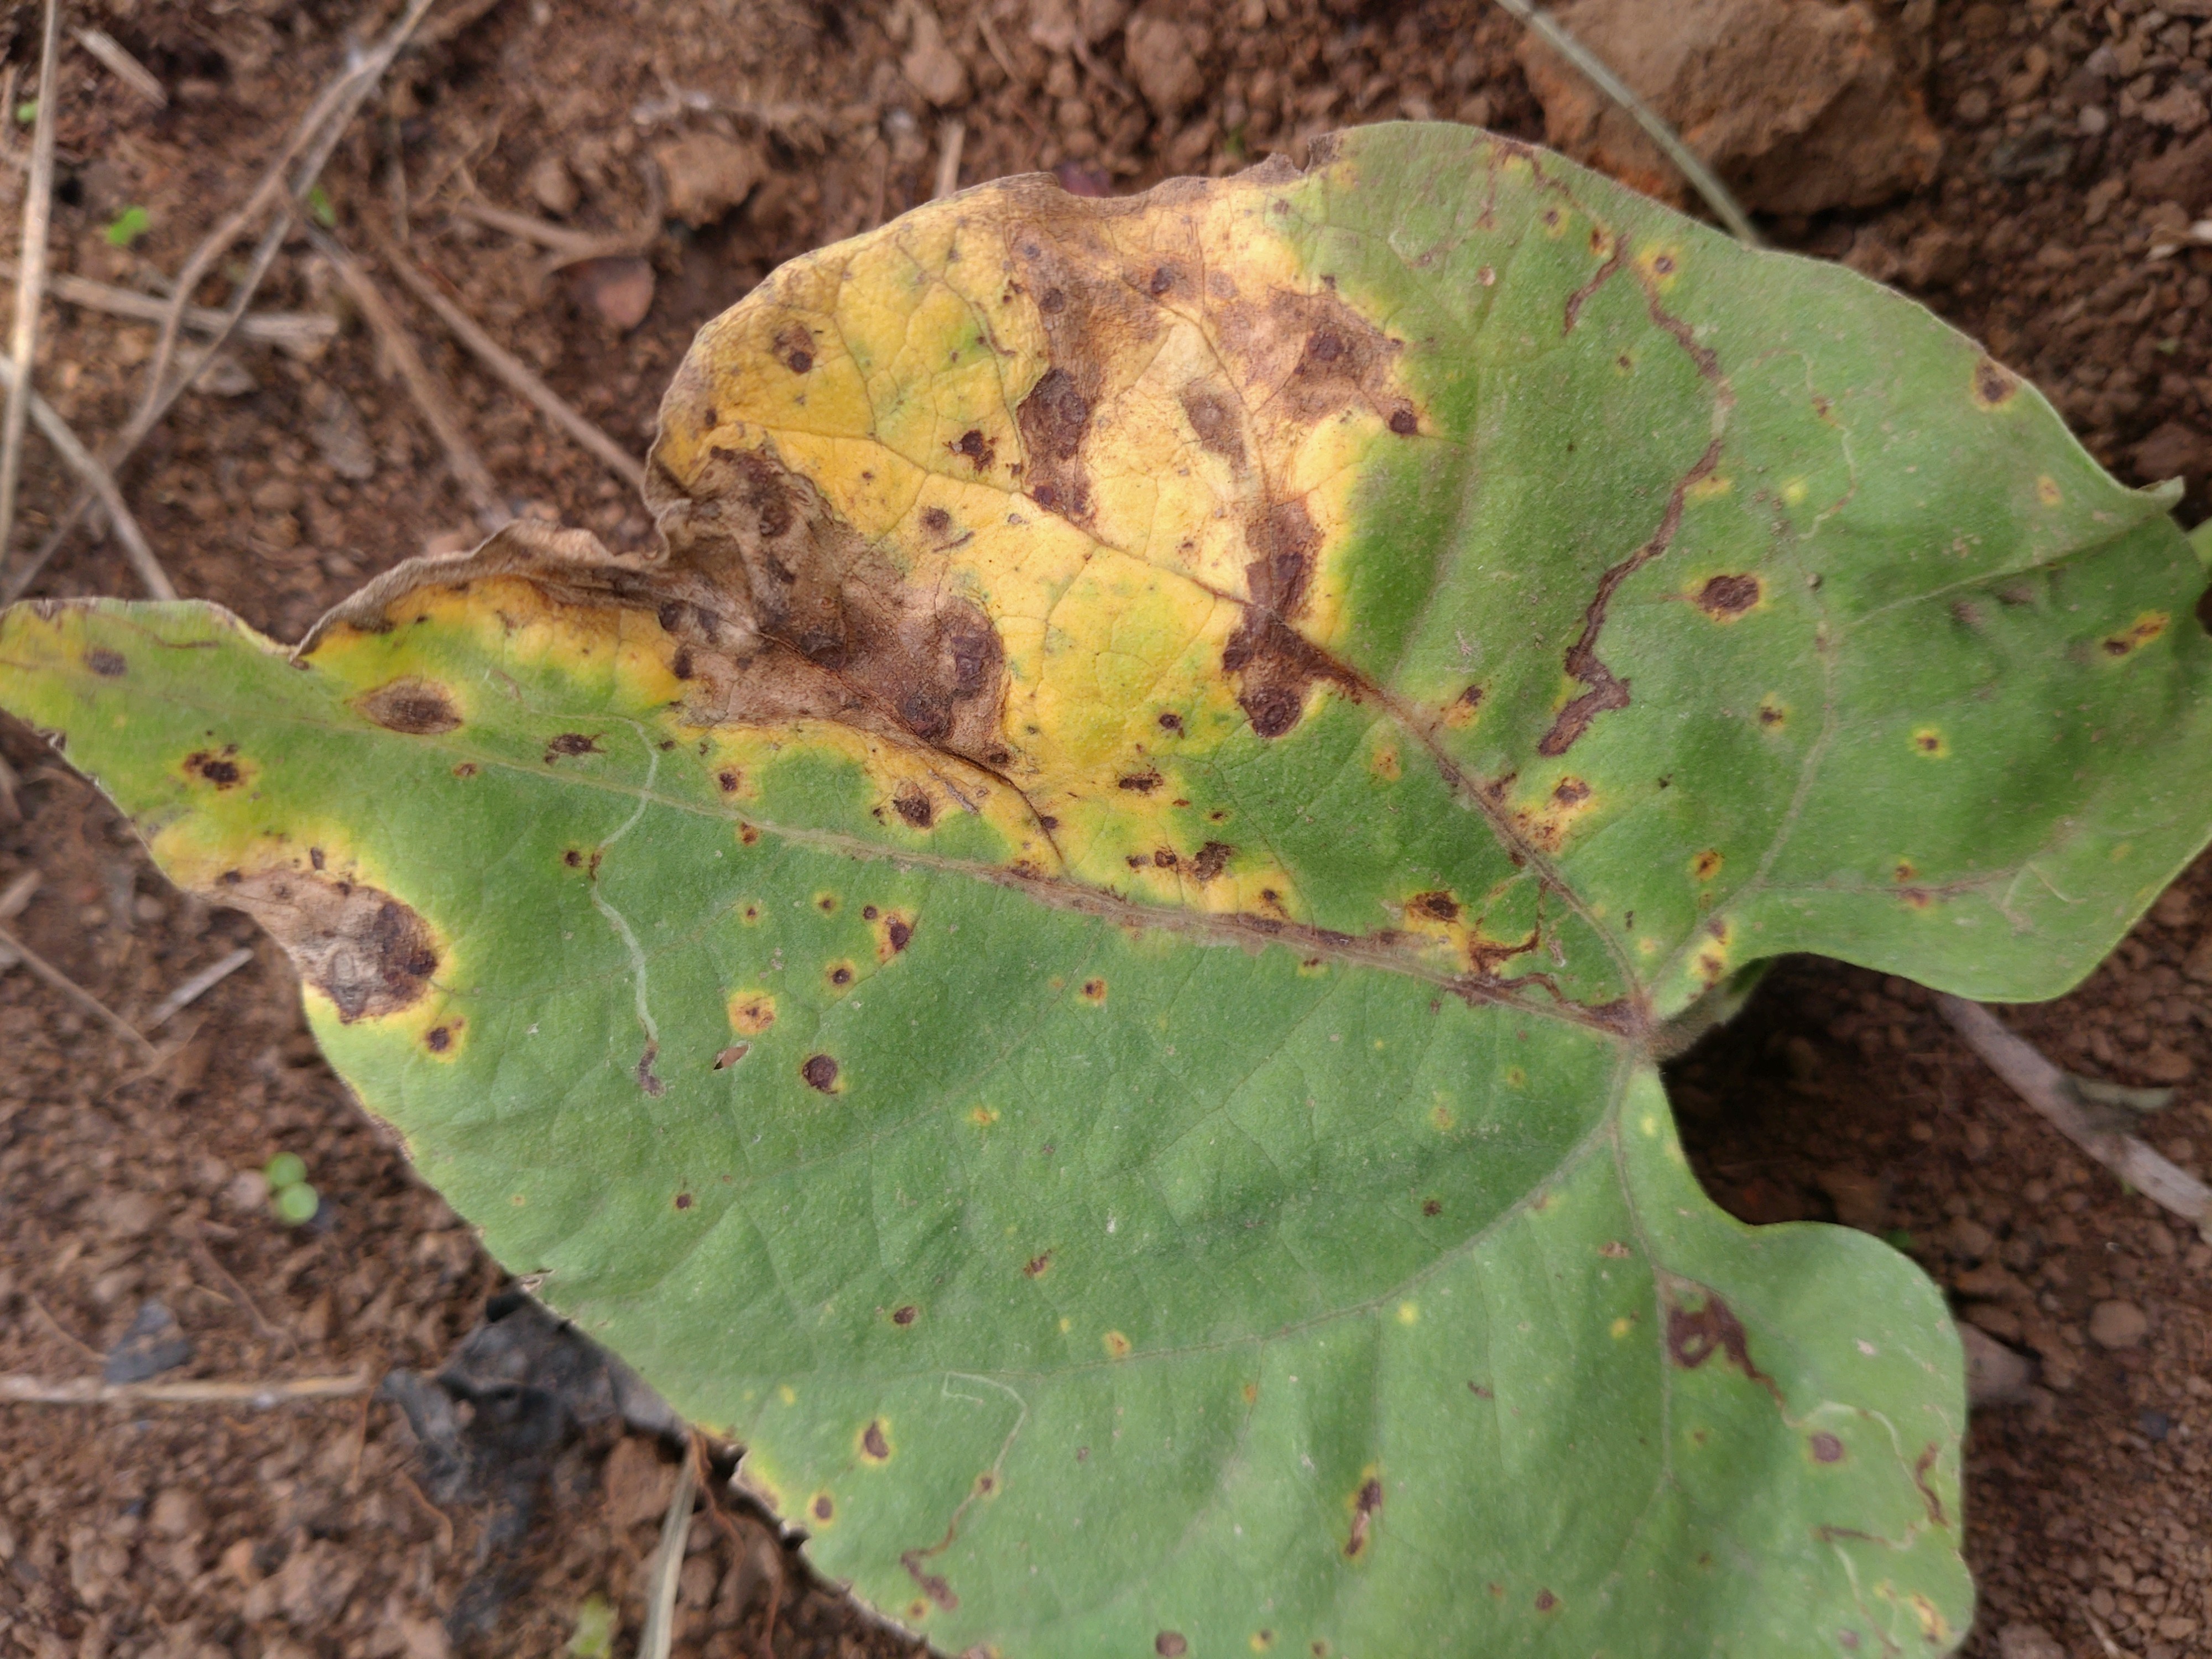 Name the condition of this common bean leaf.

rust
